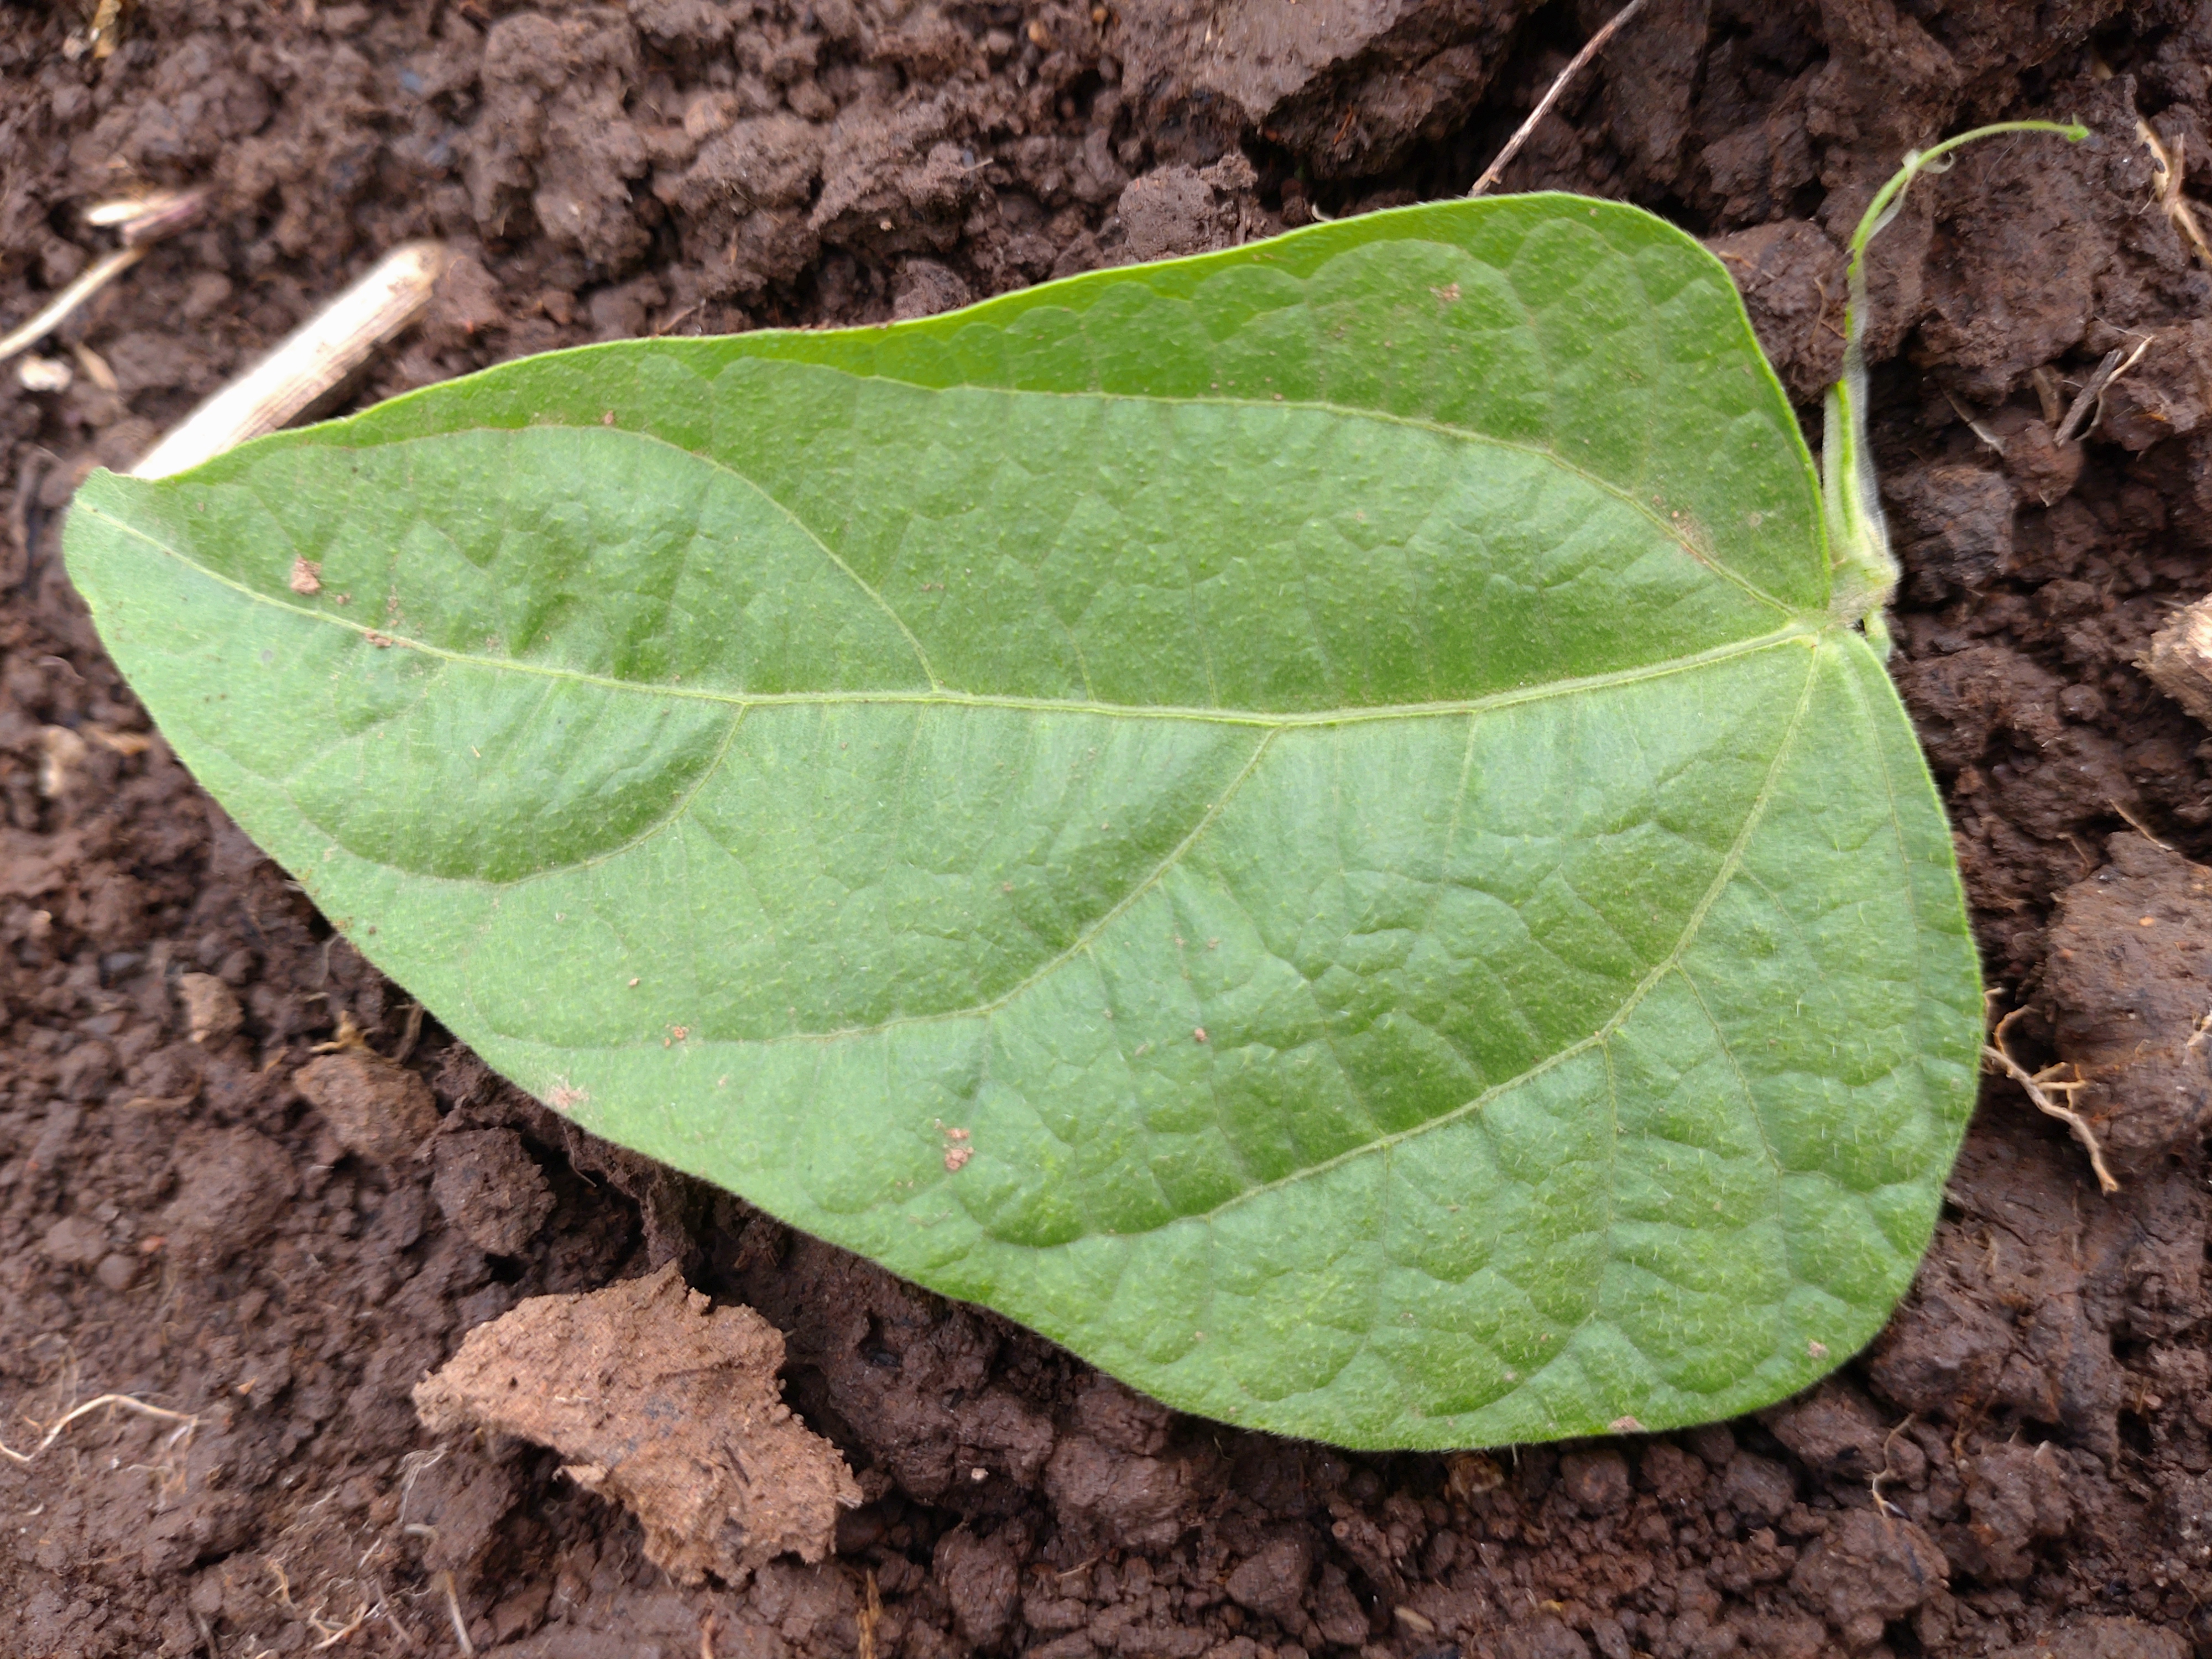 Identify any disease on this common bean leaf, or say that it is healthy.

healthy
